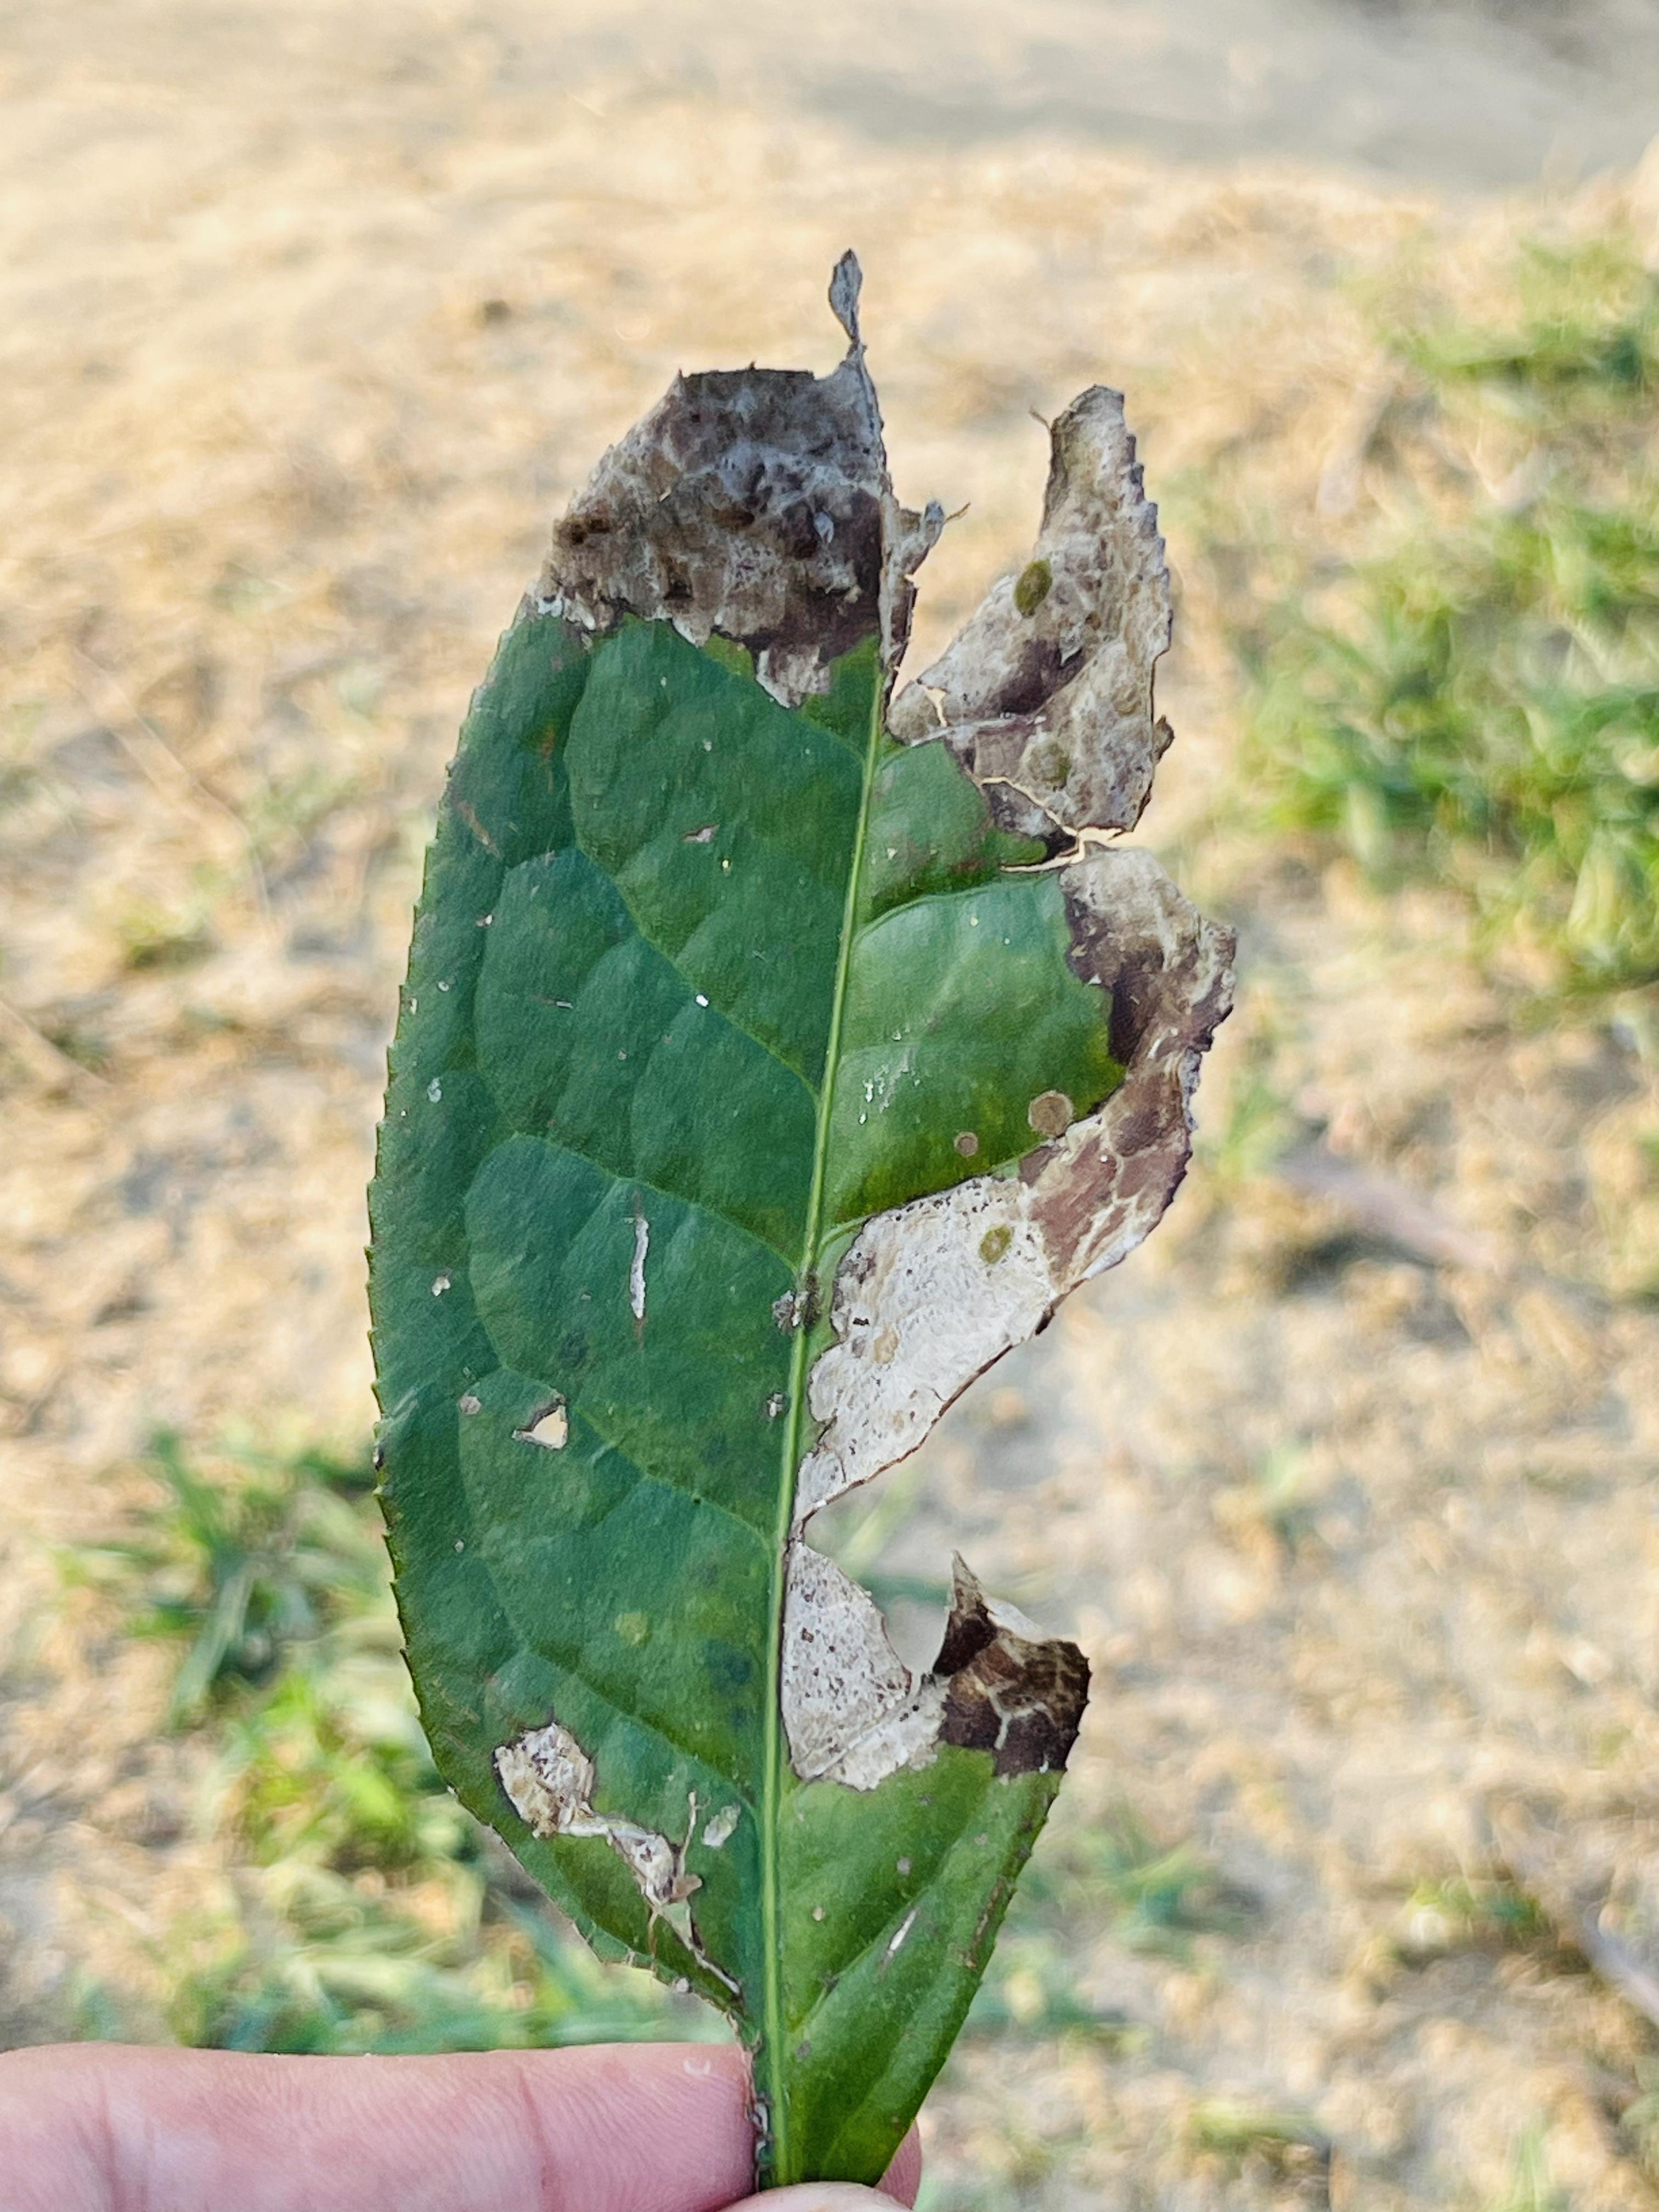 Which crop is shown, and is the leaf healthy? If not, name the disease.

tea, blight
